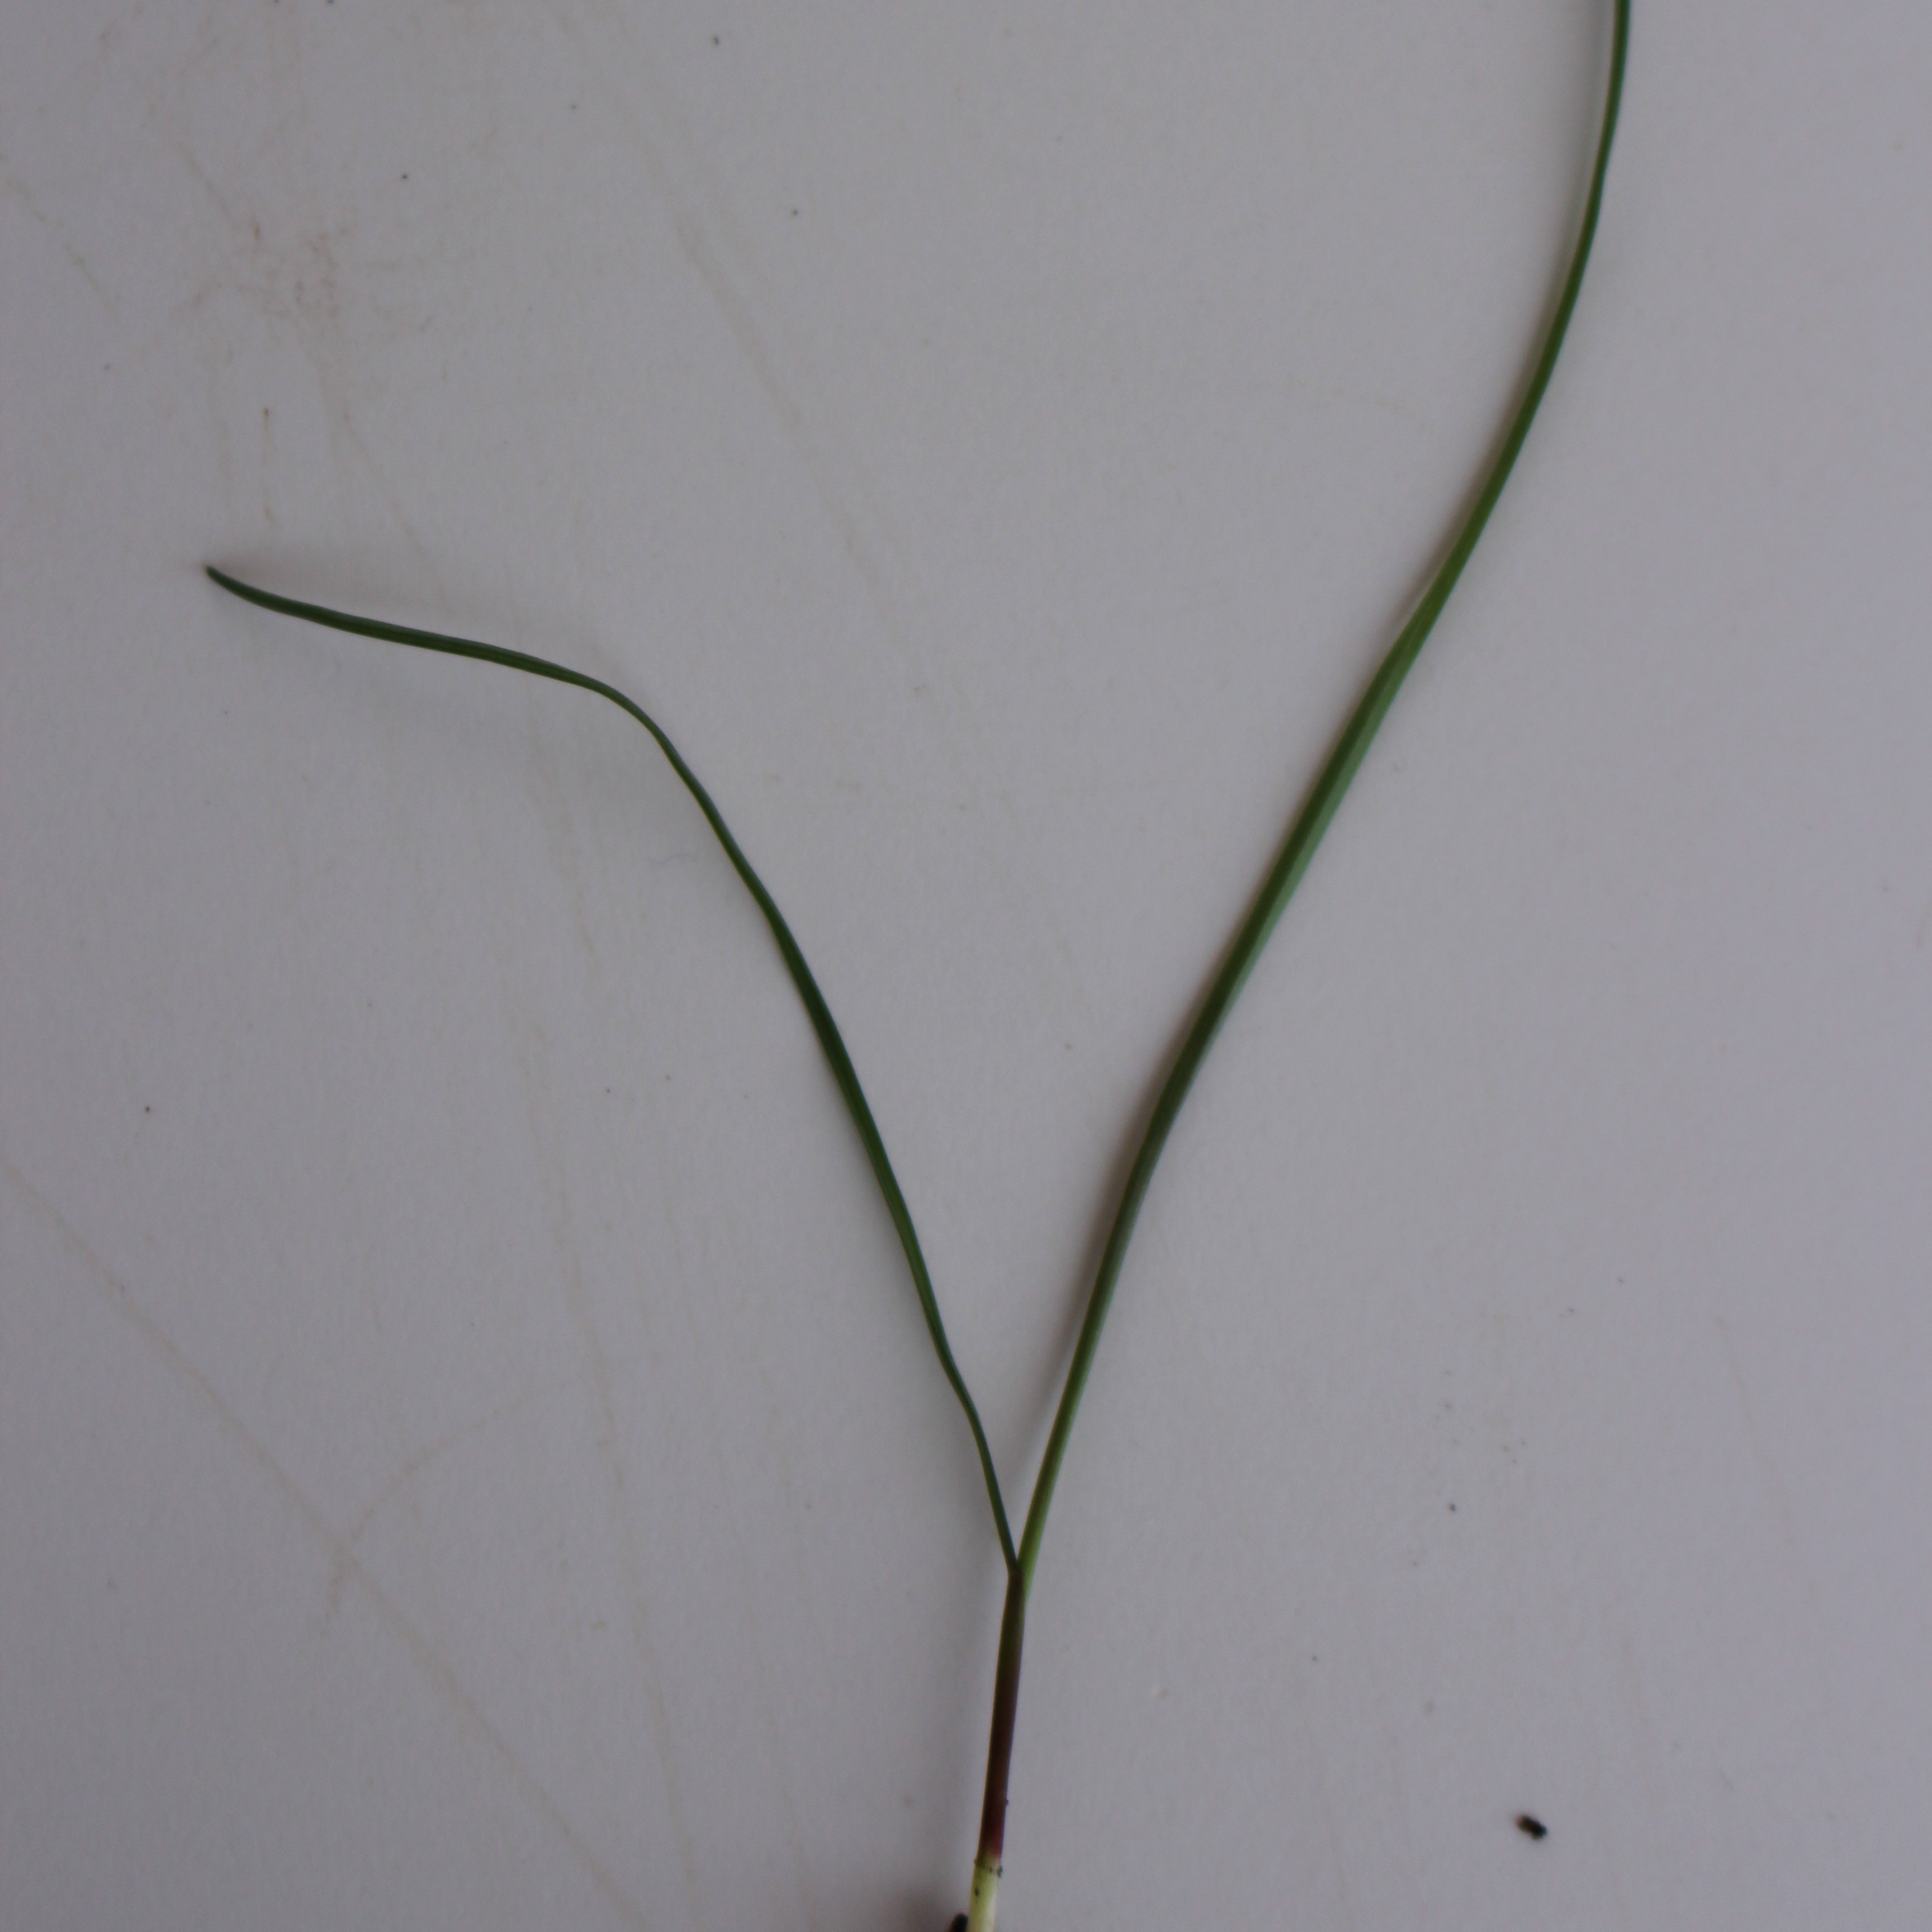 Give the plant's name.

Lolium multiflorum
